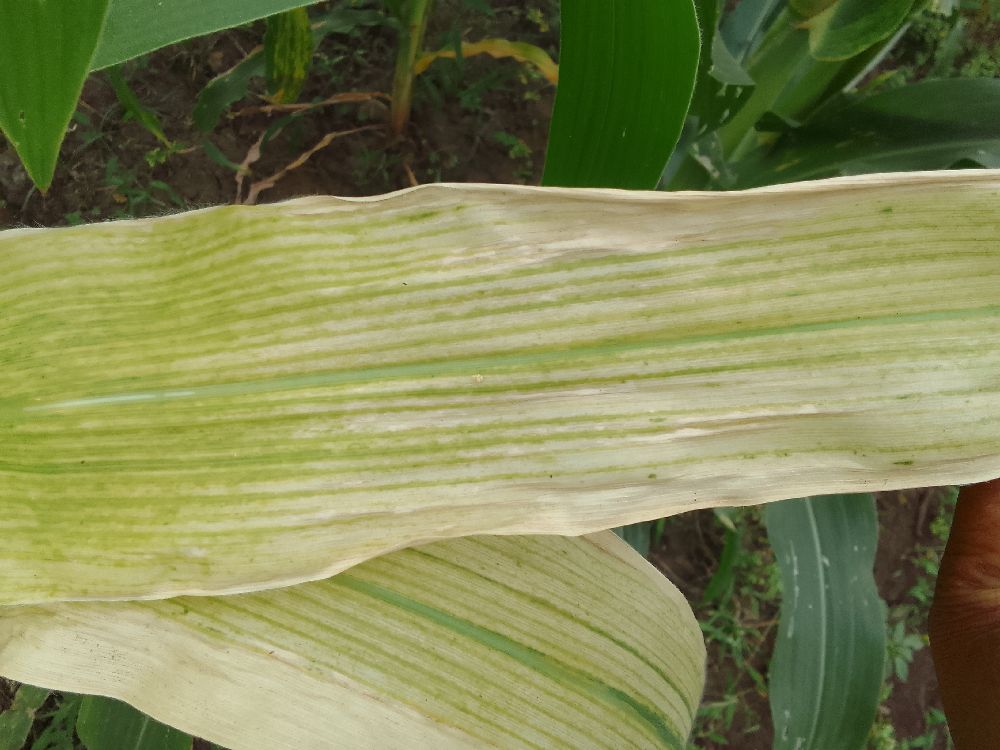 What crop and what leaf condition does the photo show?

maize, maize lethal necrosis
